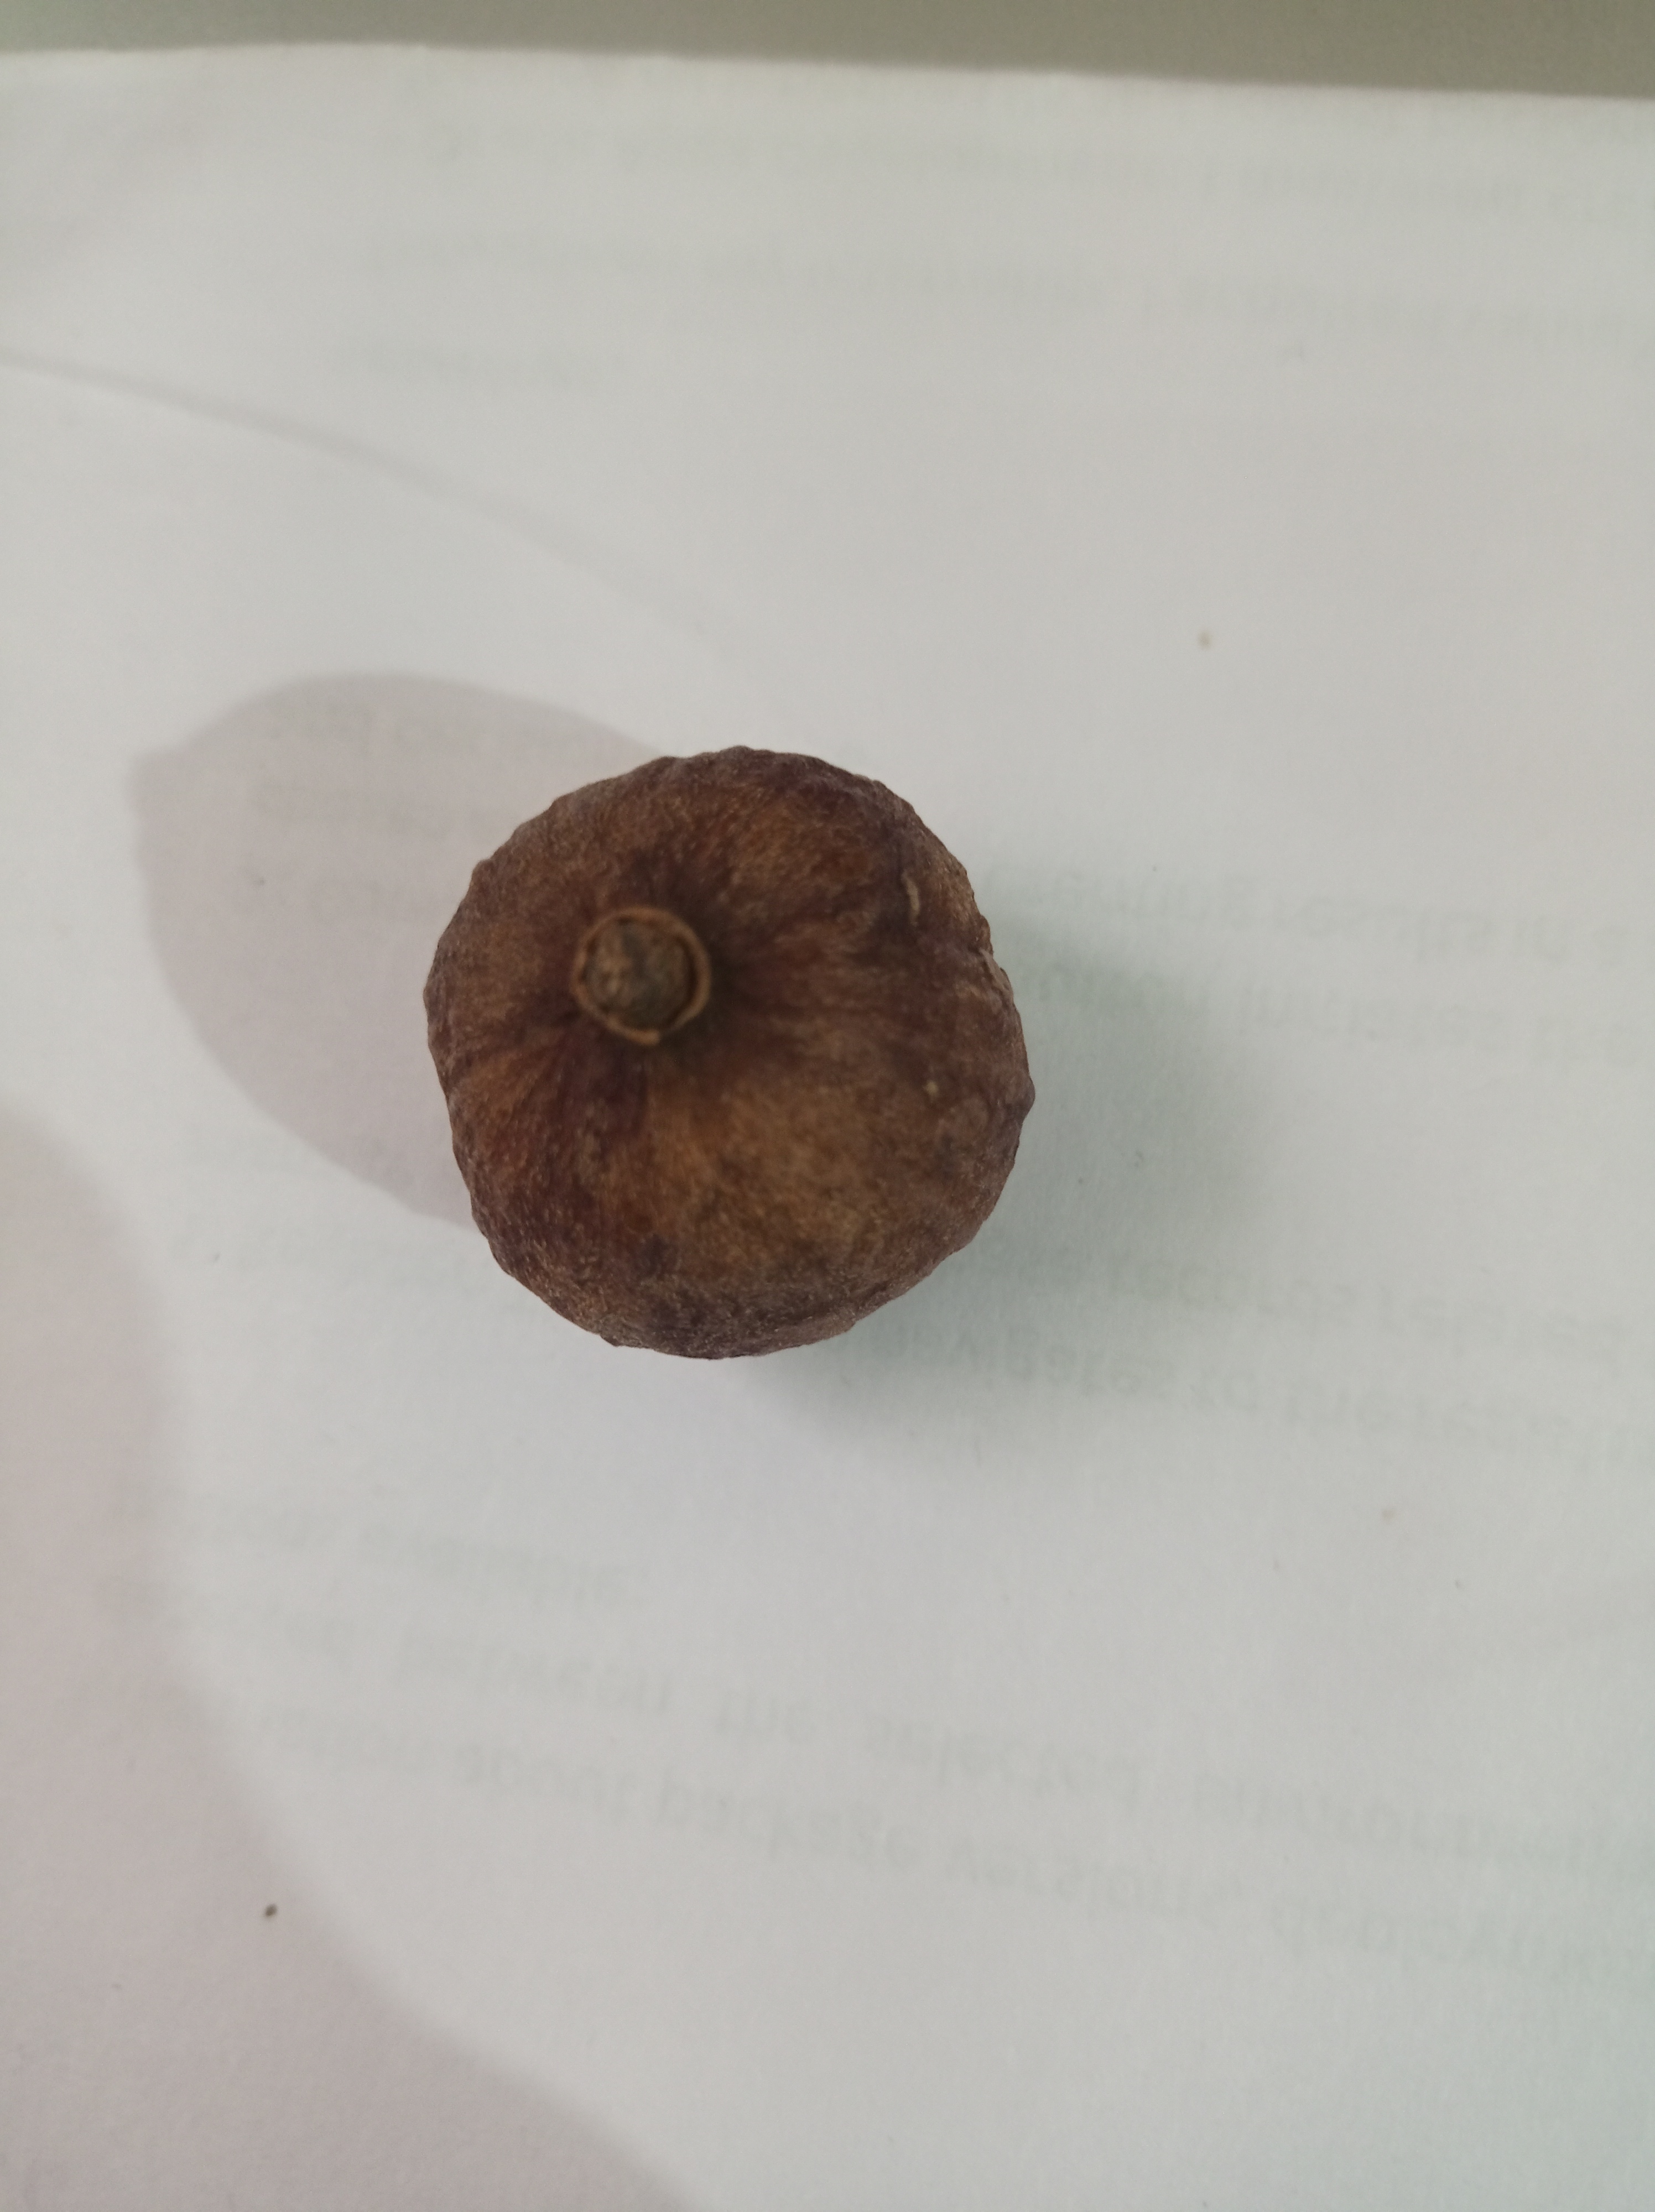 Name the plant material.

madanphal
